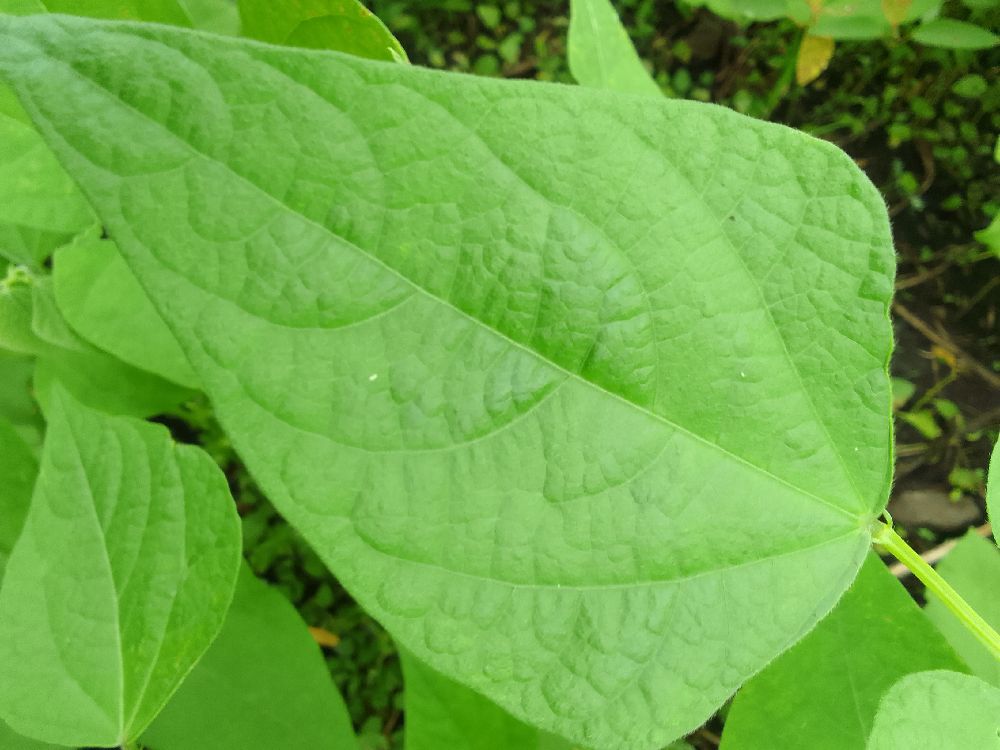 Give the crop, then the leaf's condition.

common bean, healthy
